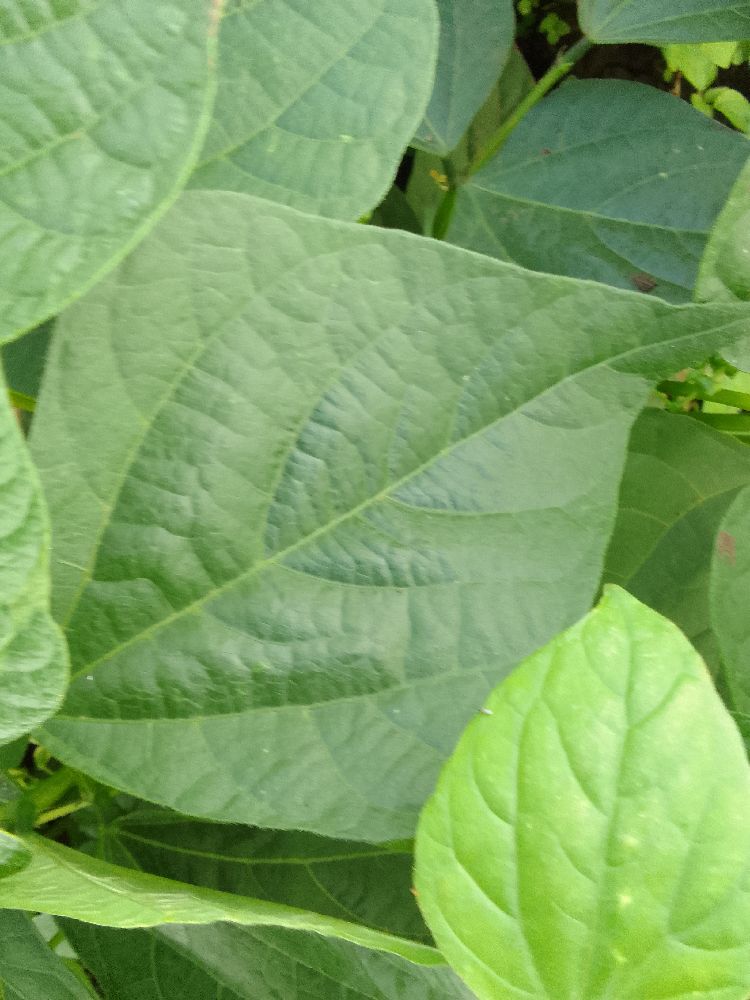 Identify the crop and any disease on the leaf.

common bean, healthy
